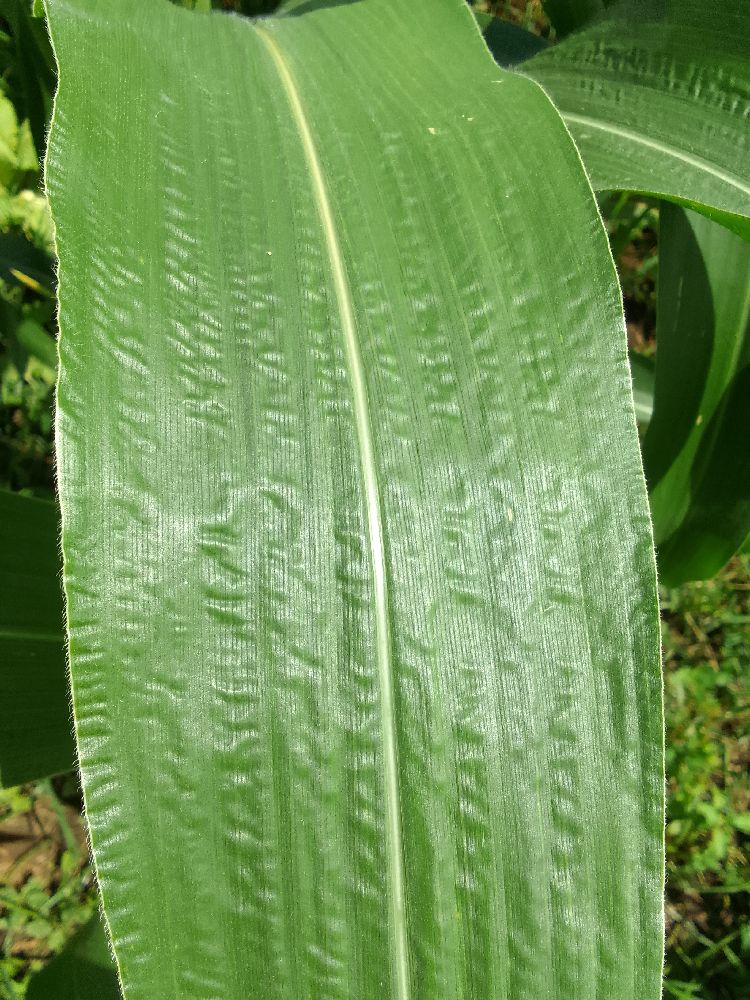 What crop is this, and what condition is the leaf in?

maize, healthy
